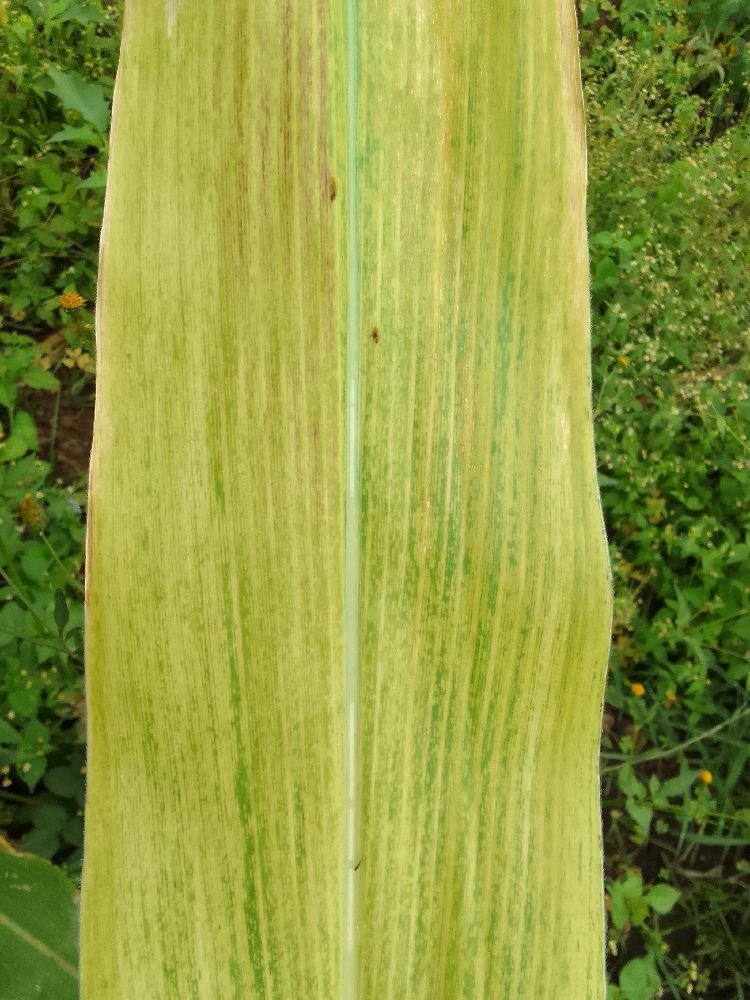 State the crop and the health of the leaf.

maize, maize lethal necrosis
